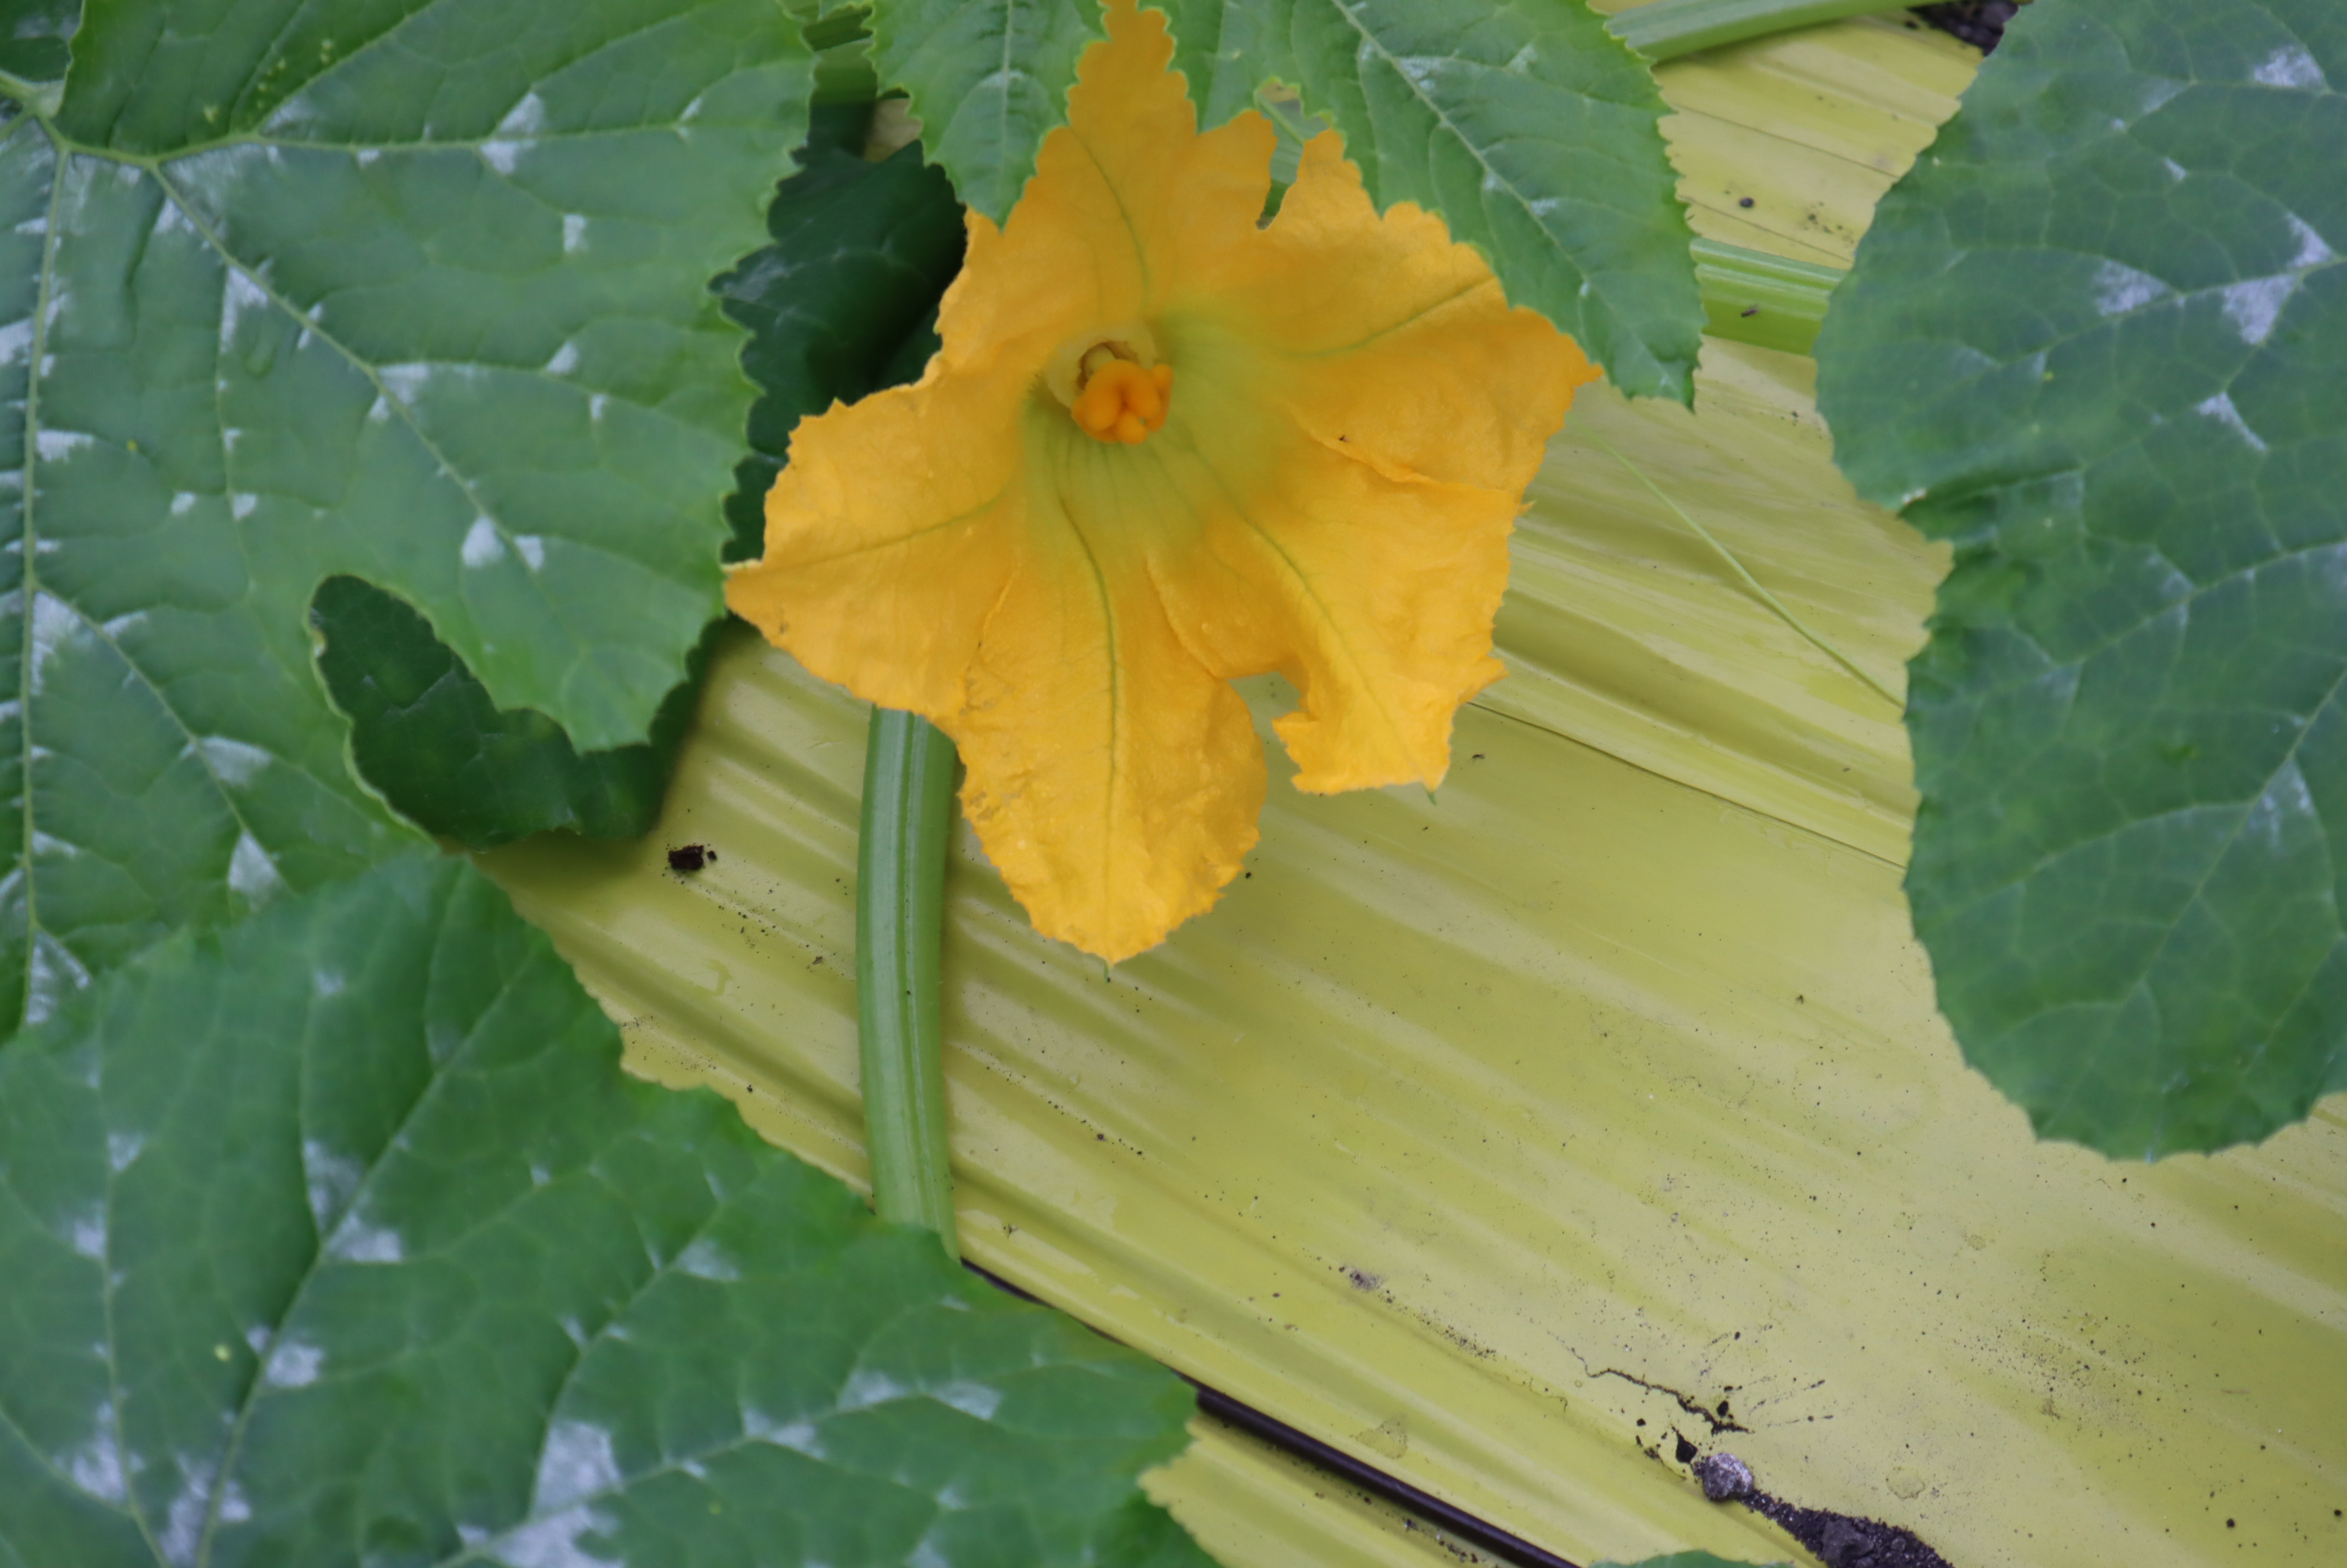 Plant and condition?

zucchini, healthy
